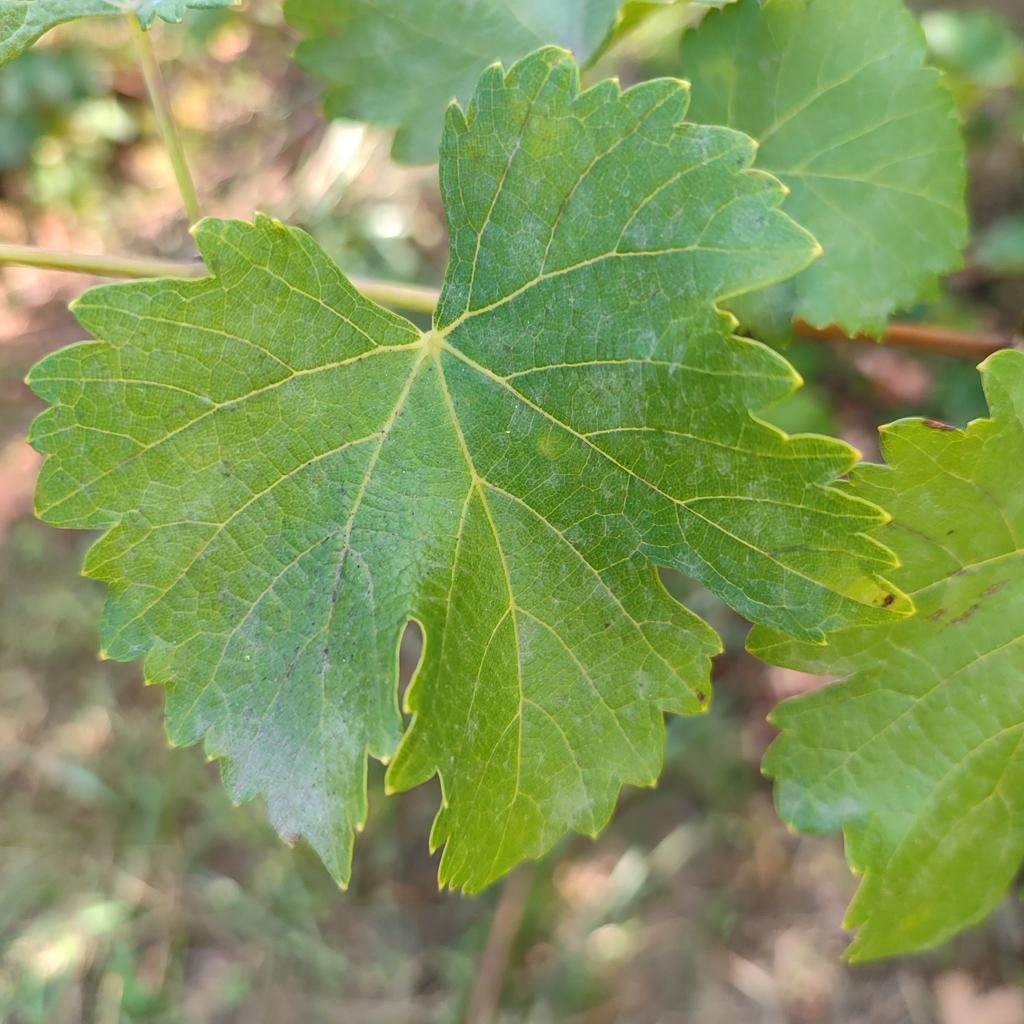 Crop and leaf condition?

grapevine, powdery mildew
